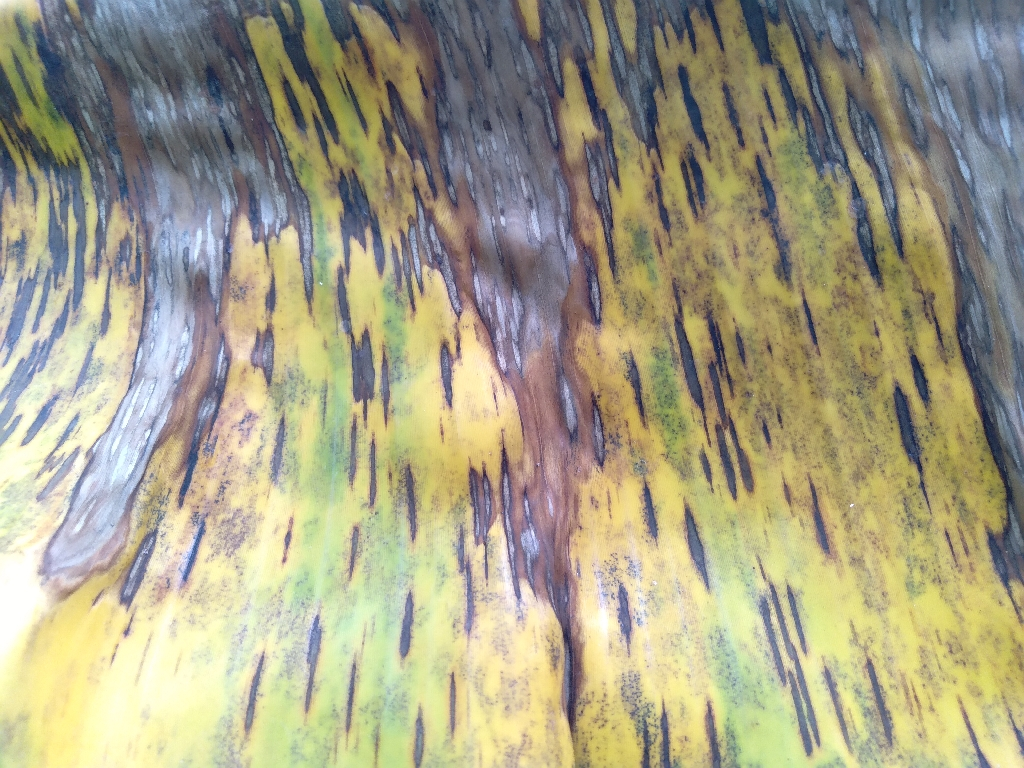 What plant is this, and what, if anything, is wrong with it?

banana, black sigatoka
